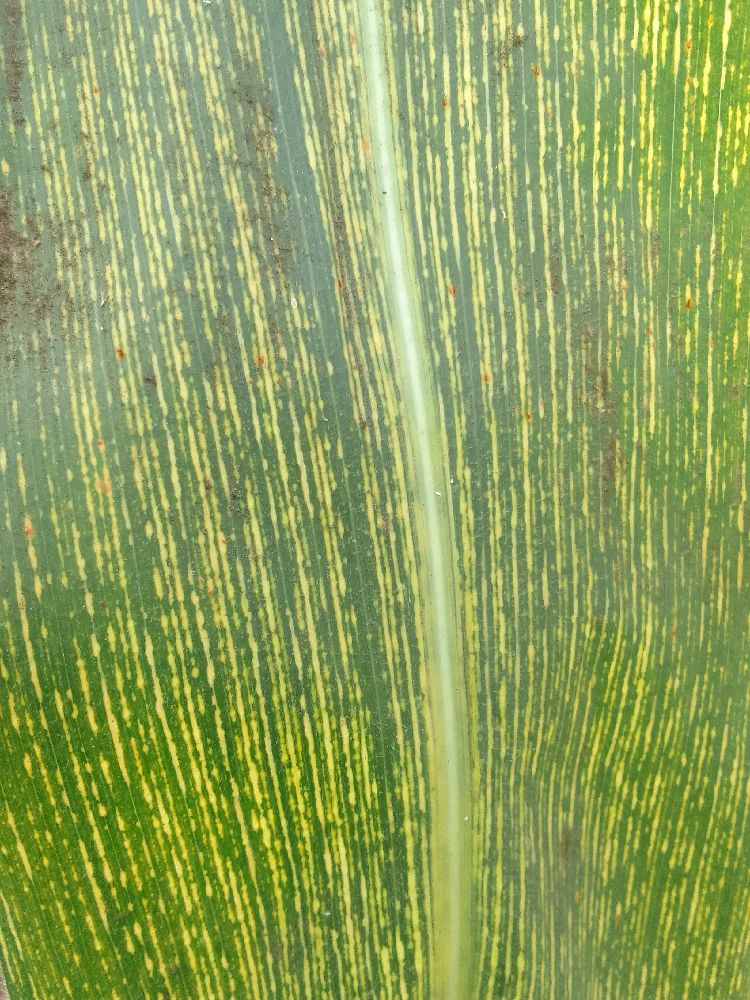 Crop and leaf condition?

maize, maize streak virus
